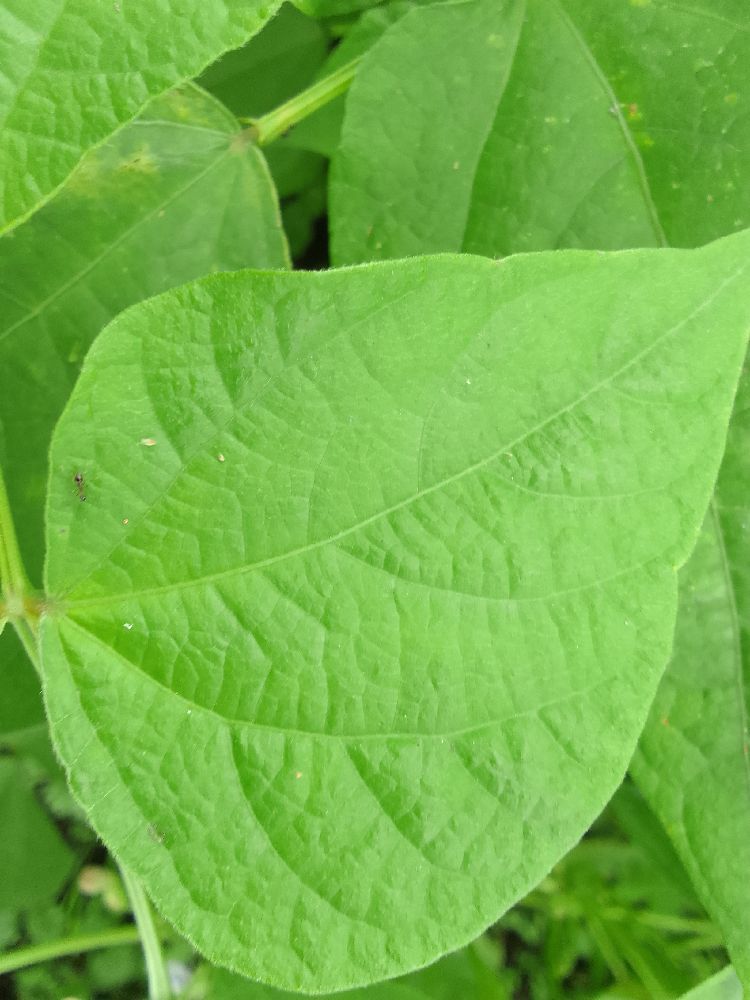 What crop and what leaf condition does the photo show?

common bean, healthy
